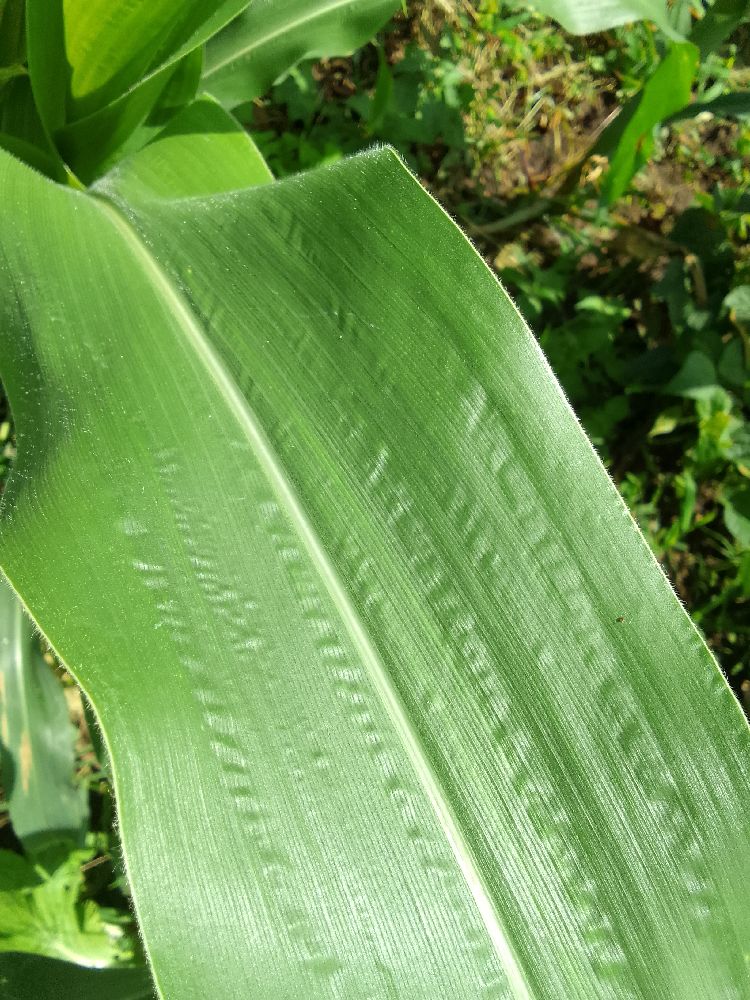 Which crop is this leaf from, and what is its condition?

maize, healthy
